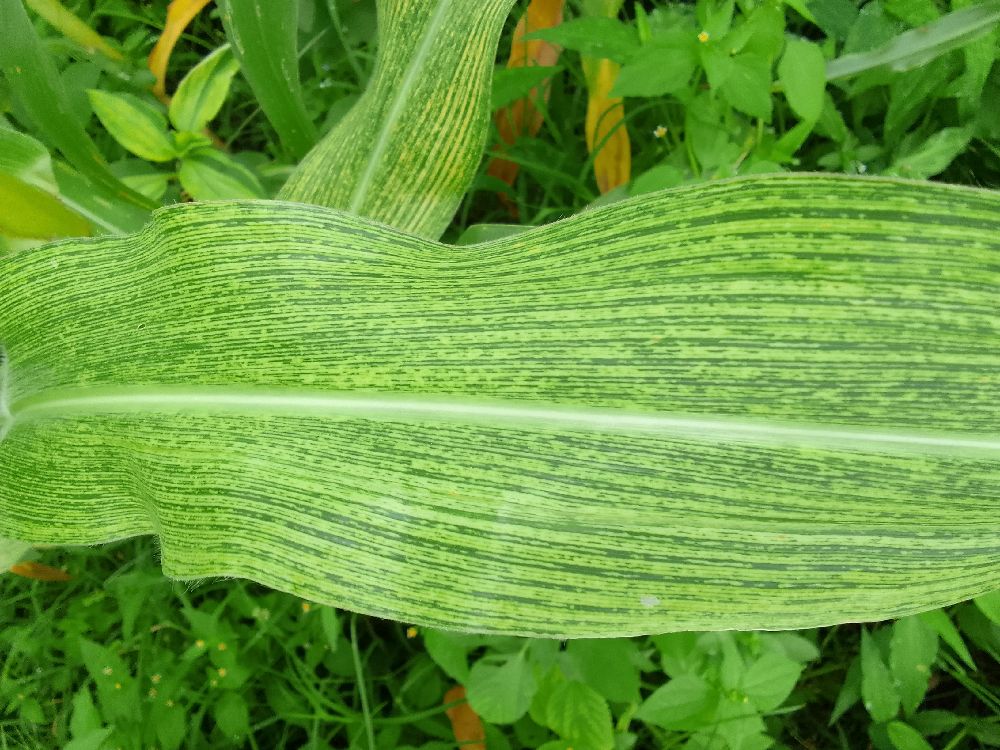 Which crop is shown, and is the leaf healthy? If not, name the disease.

maize, maize streak virus
